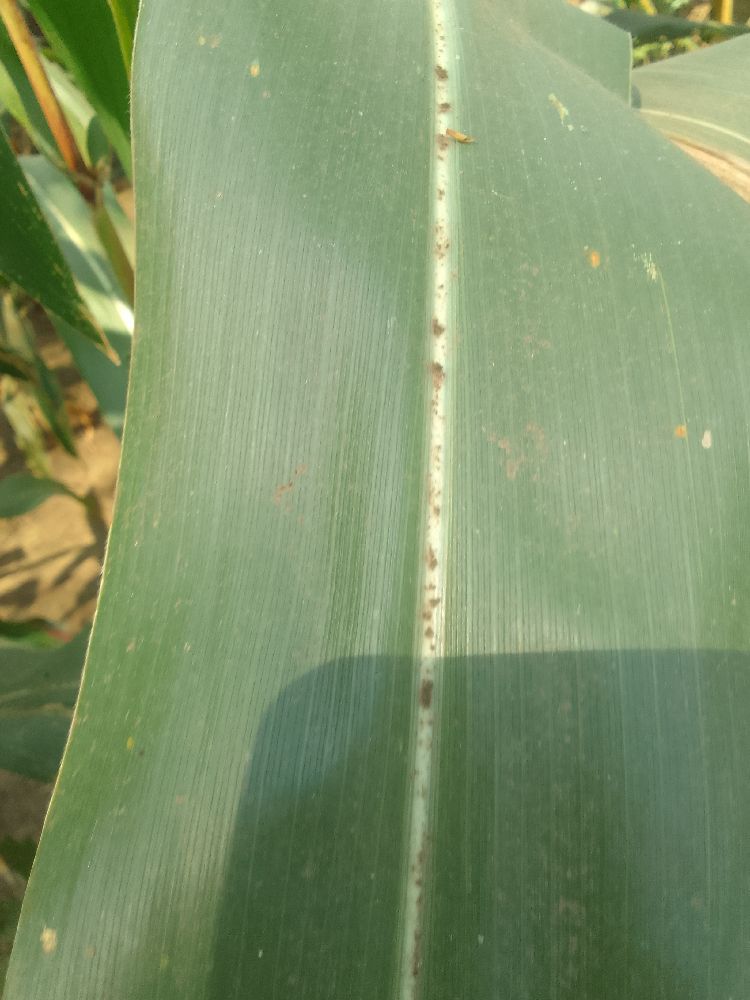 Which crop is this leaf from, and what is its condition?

maize, healthy
